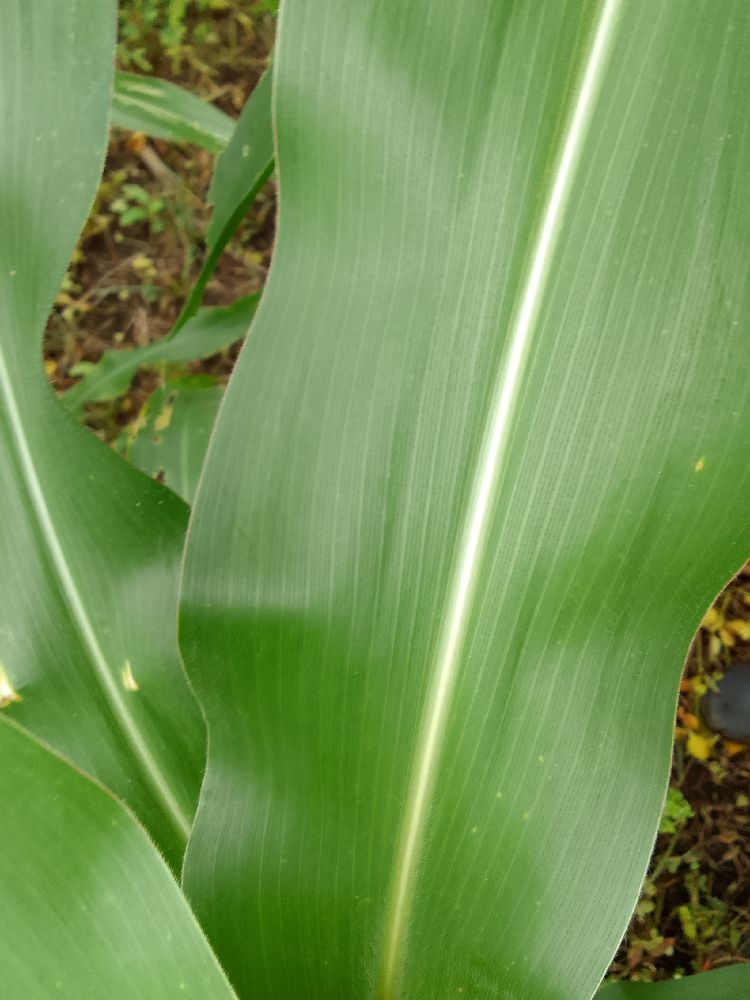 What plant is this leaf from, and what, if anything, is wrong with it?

maize, healthy
